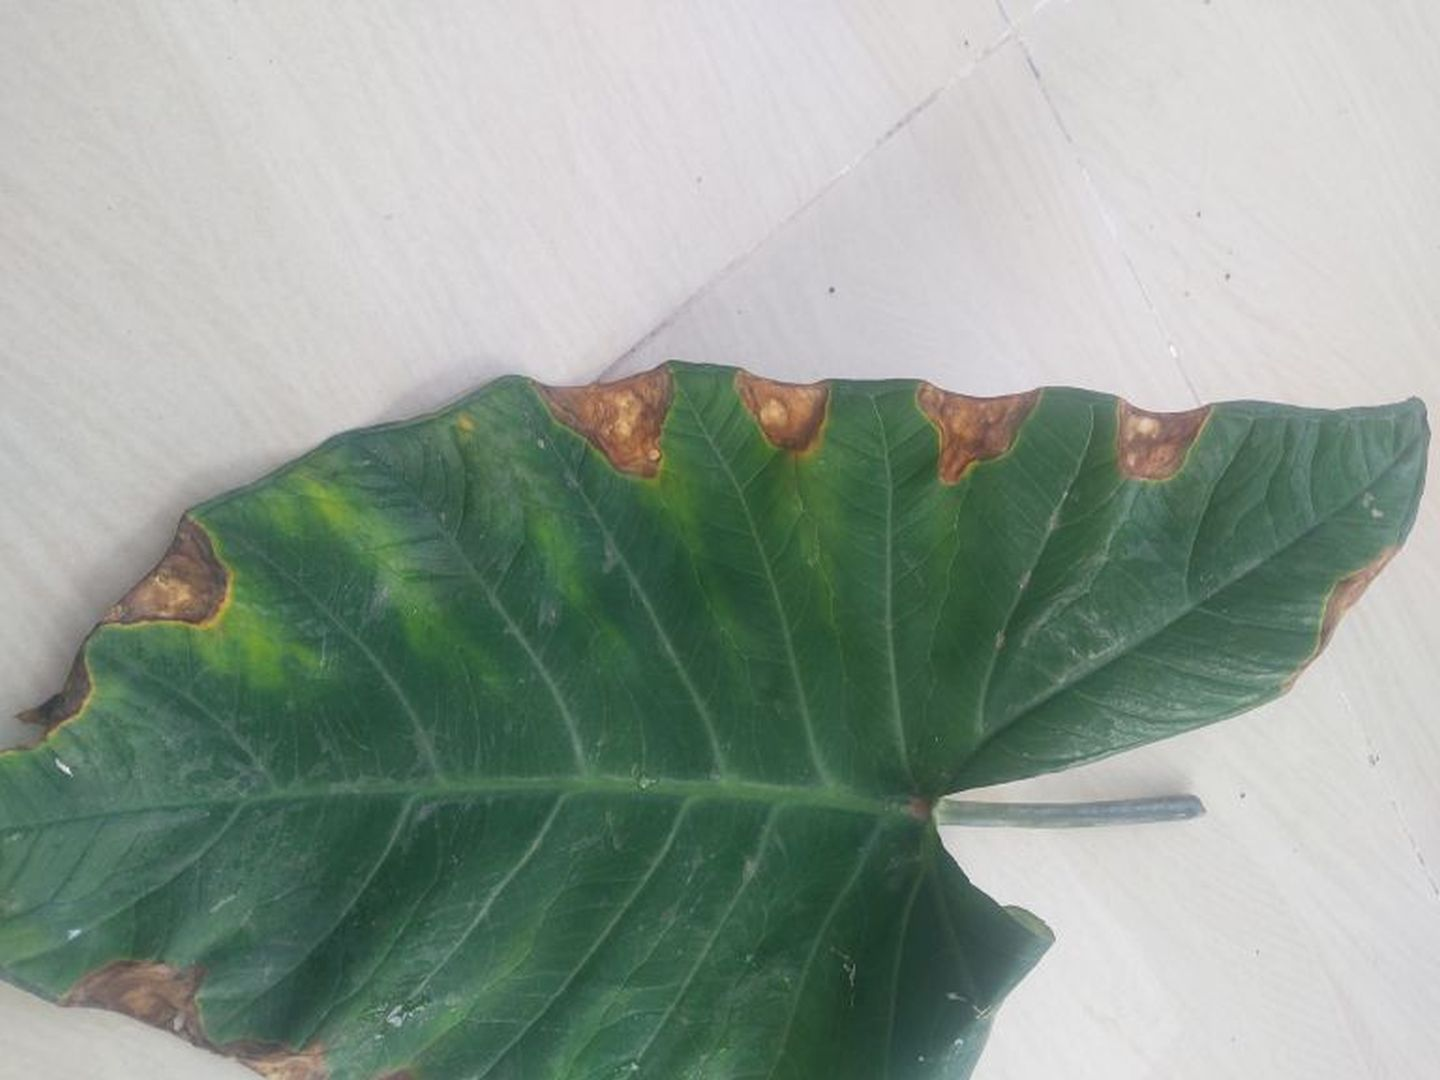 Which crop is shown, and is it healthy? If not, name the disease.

taro, leaf blight
